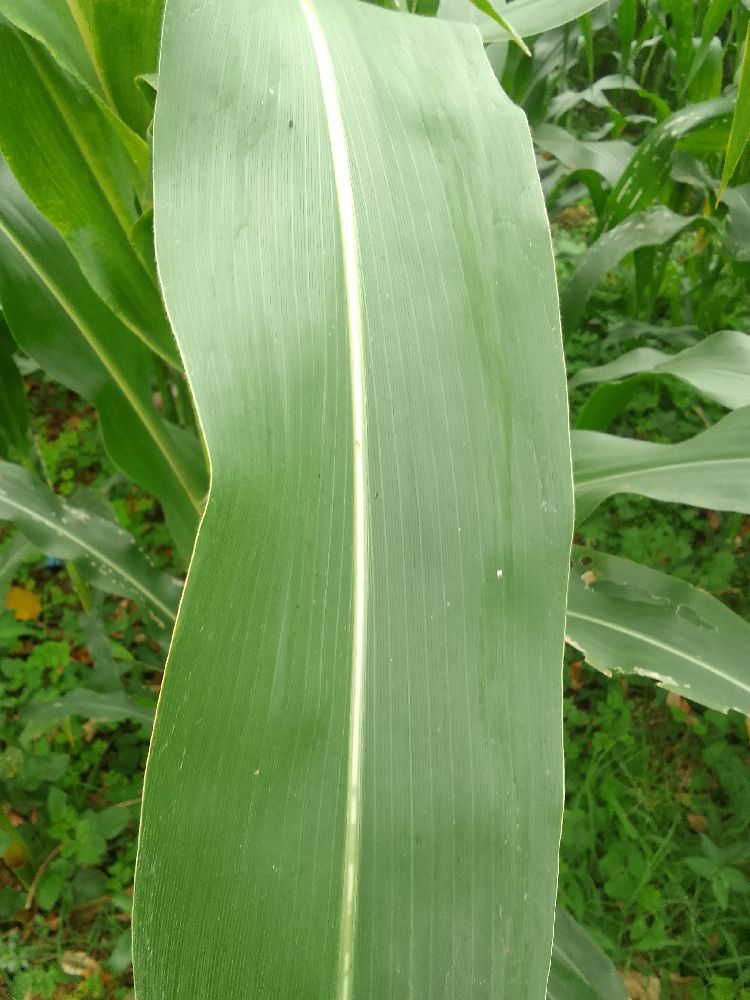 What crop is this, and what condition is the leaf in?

maize, healthy
